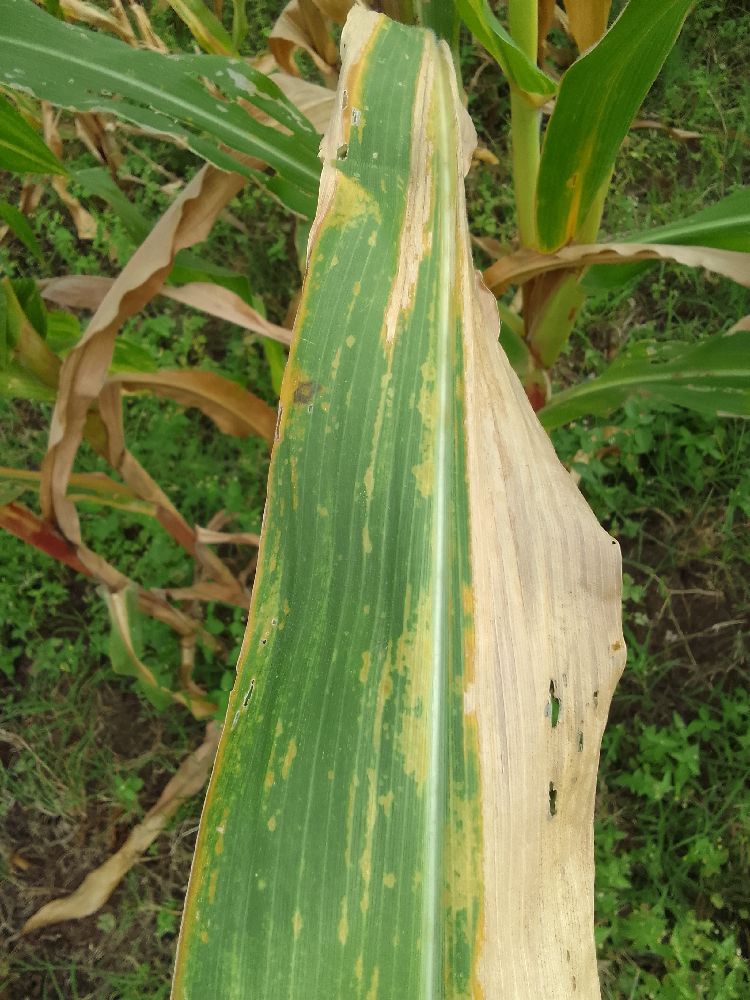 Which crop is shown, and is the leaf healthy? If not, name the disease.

maize, maize lethal necrosis
